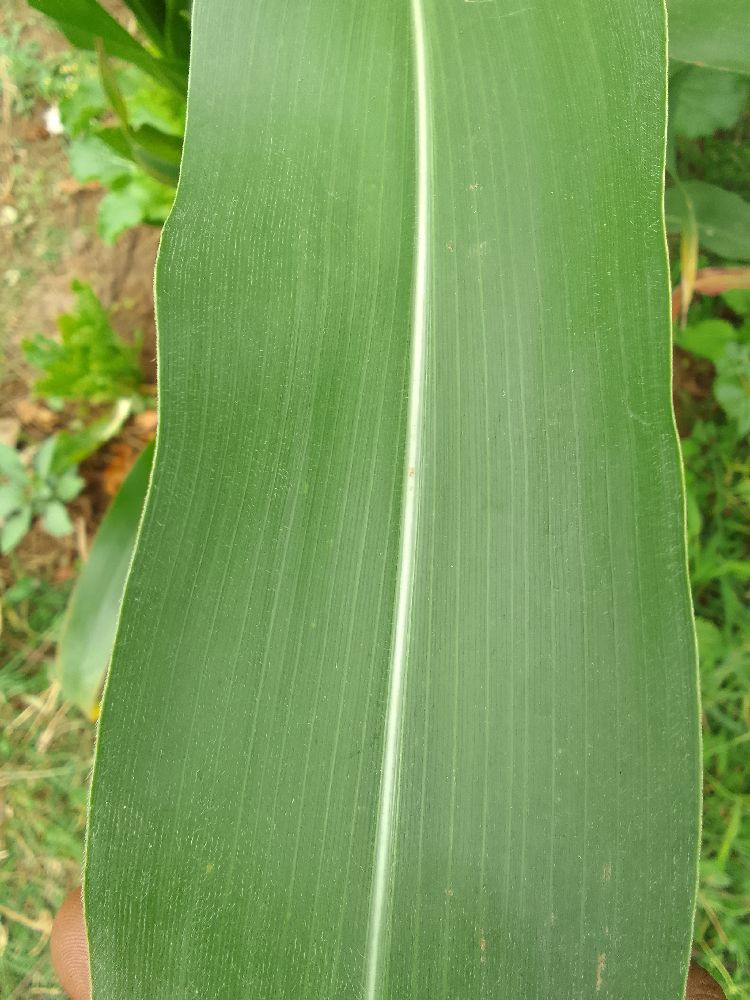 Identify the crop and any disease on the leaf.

maize, healthy
